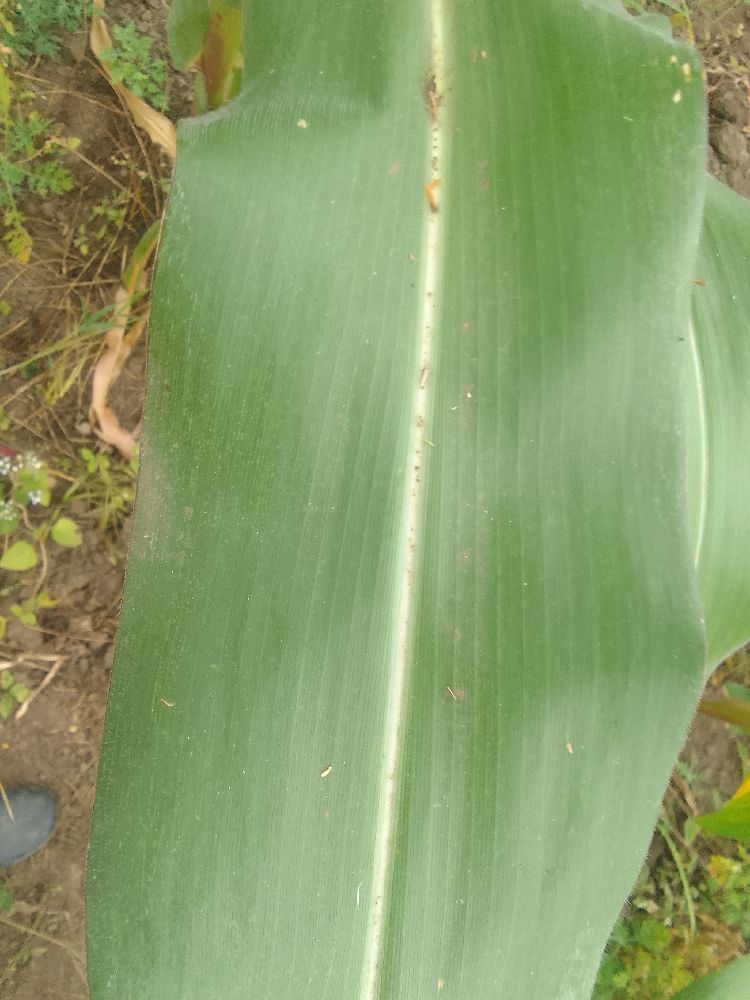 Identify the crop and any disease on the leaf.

maize, healthy
